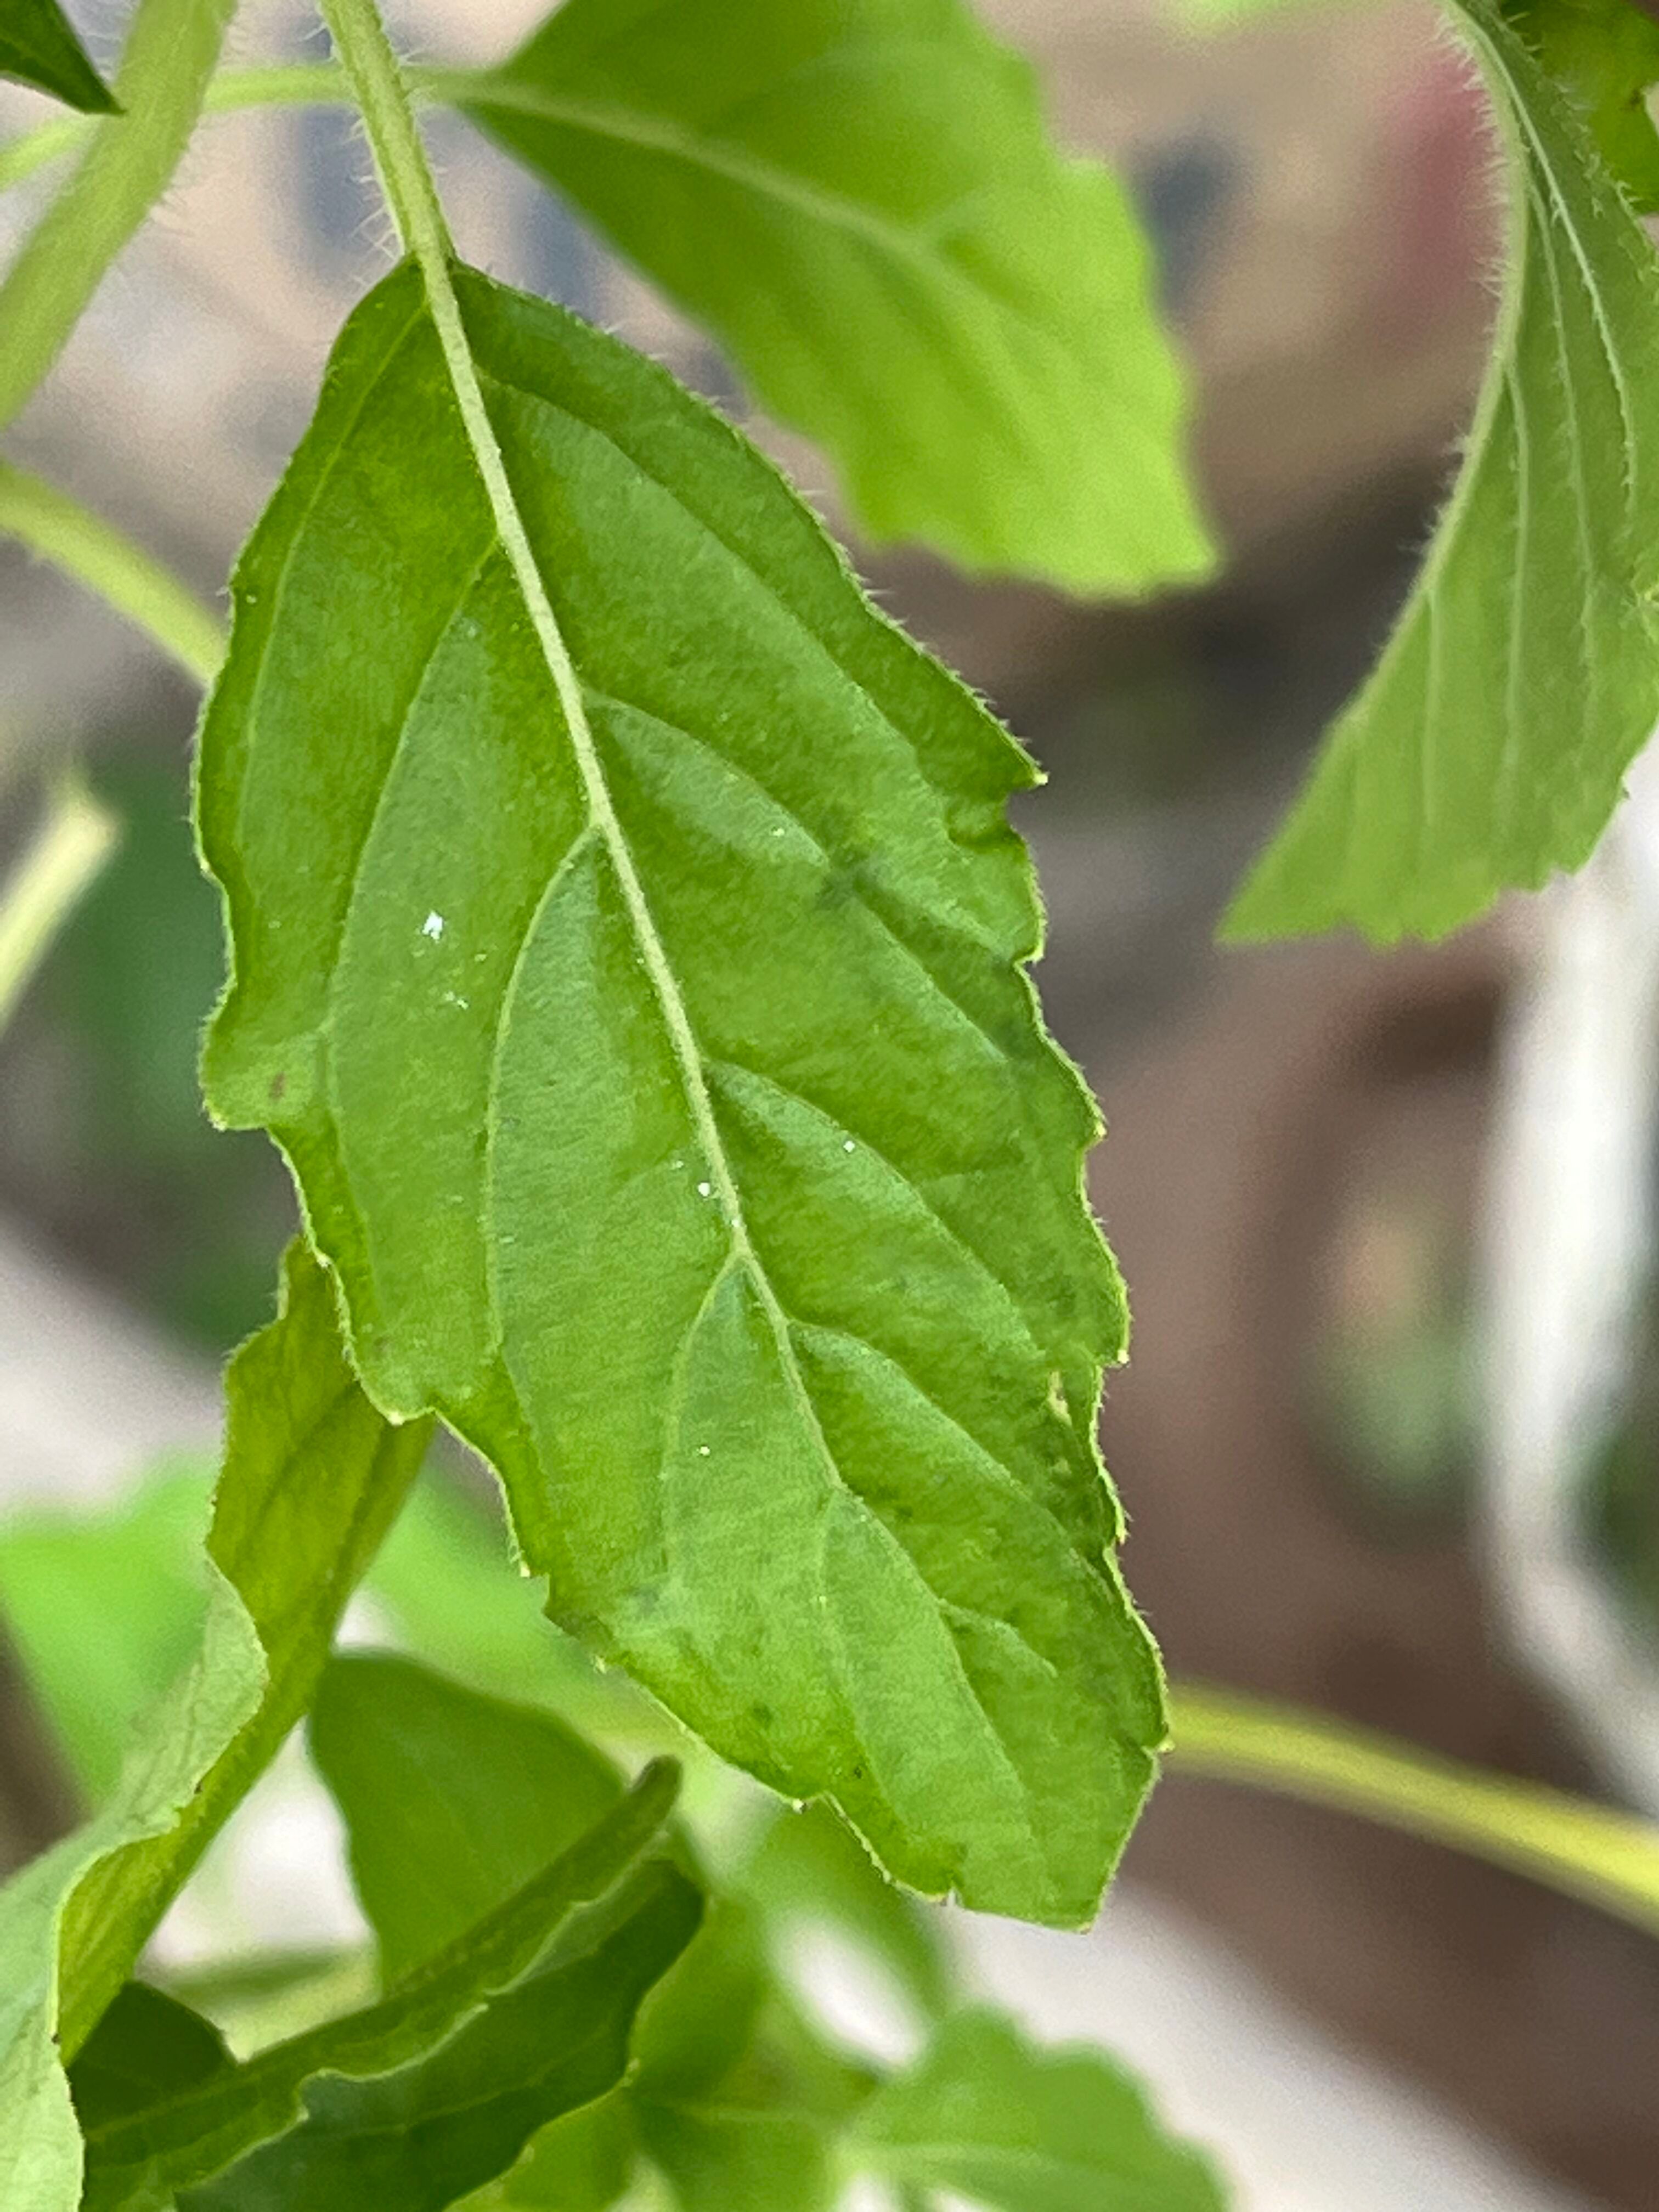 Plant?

tulshi
